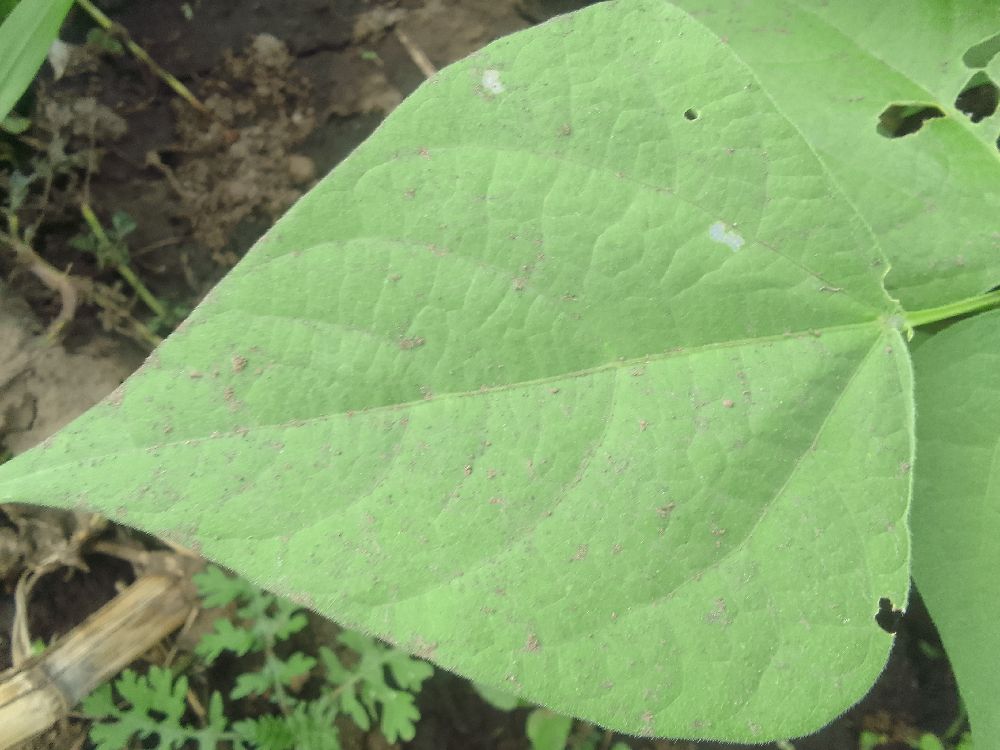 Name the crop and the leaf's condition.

common bean, healthy
